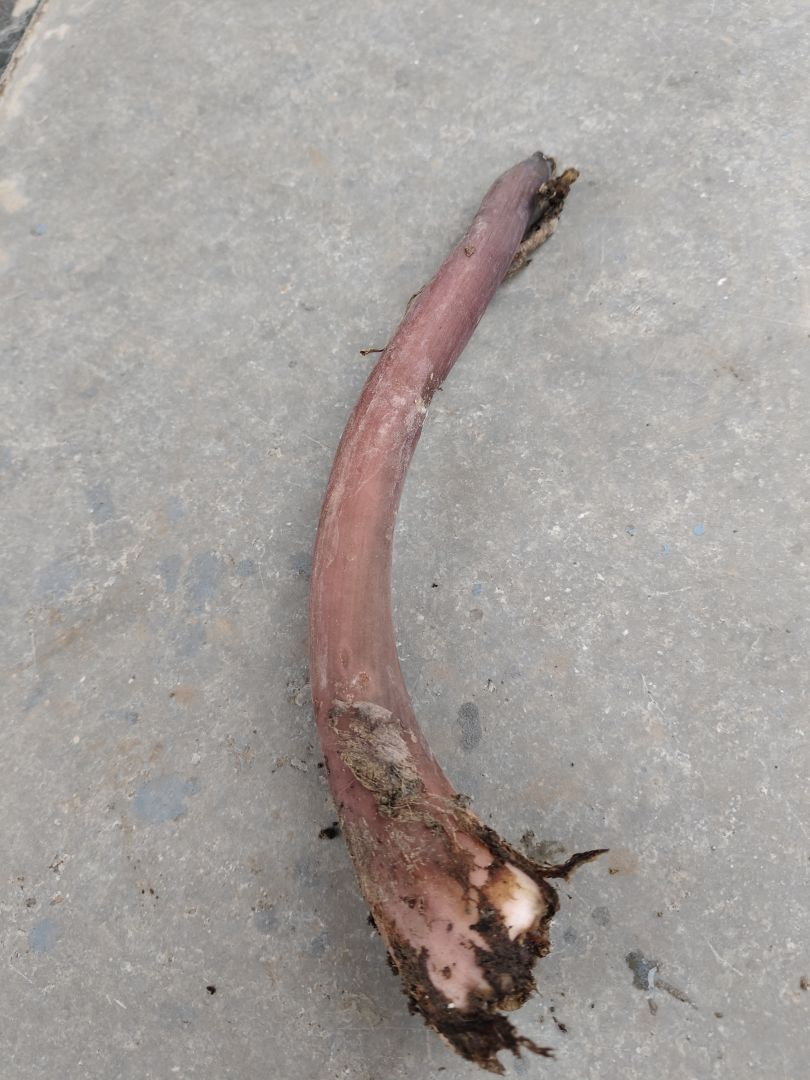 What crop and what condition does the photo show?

taro, root rot
